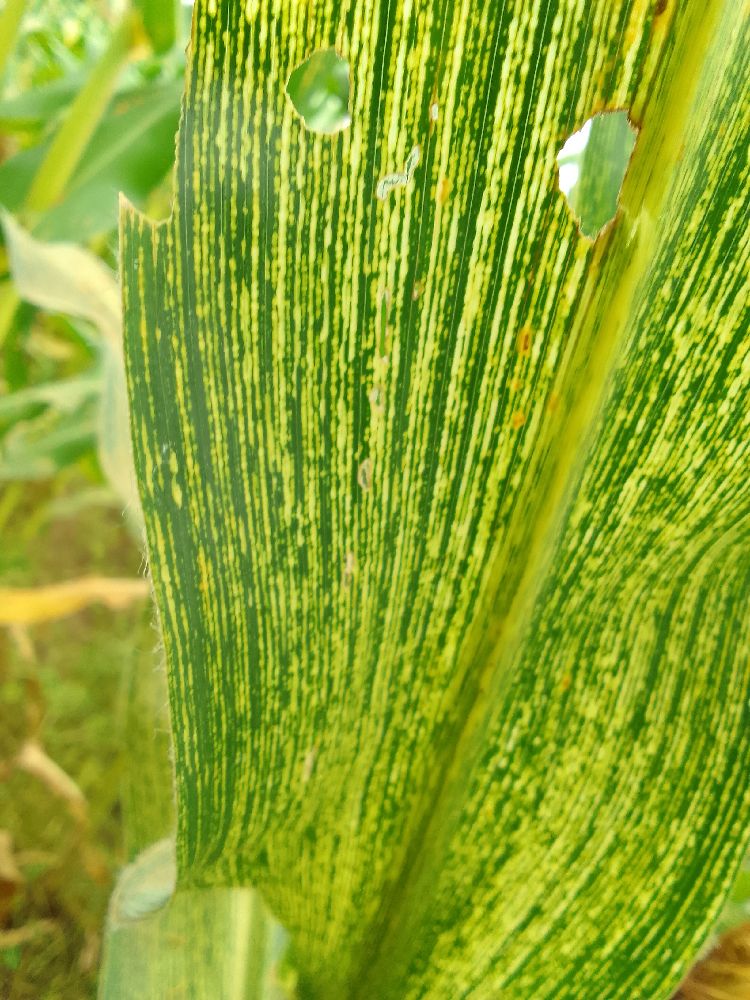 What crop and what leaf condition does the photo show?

maize, maize streak virus
